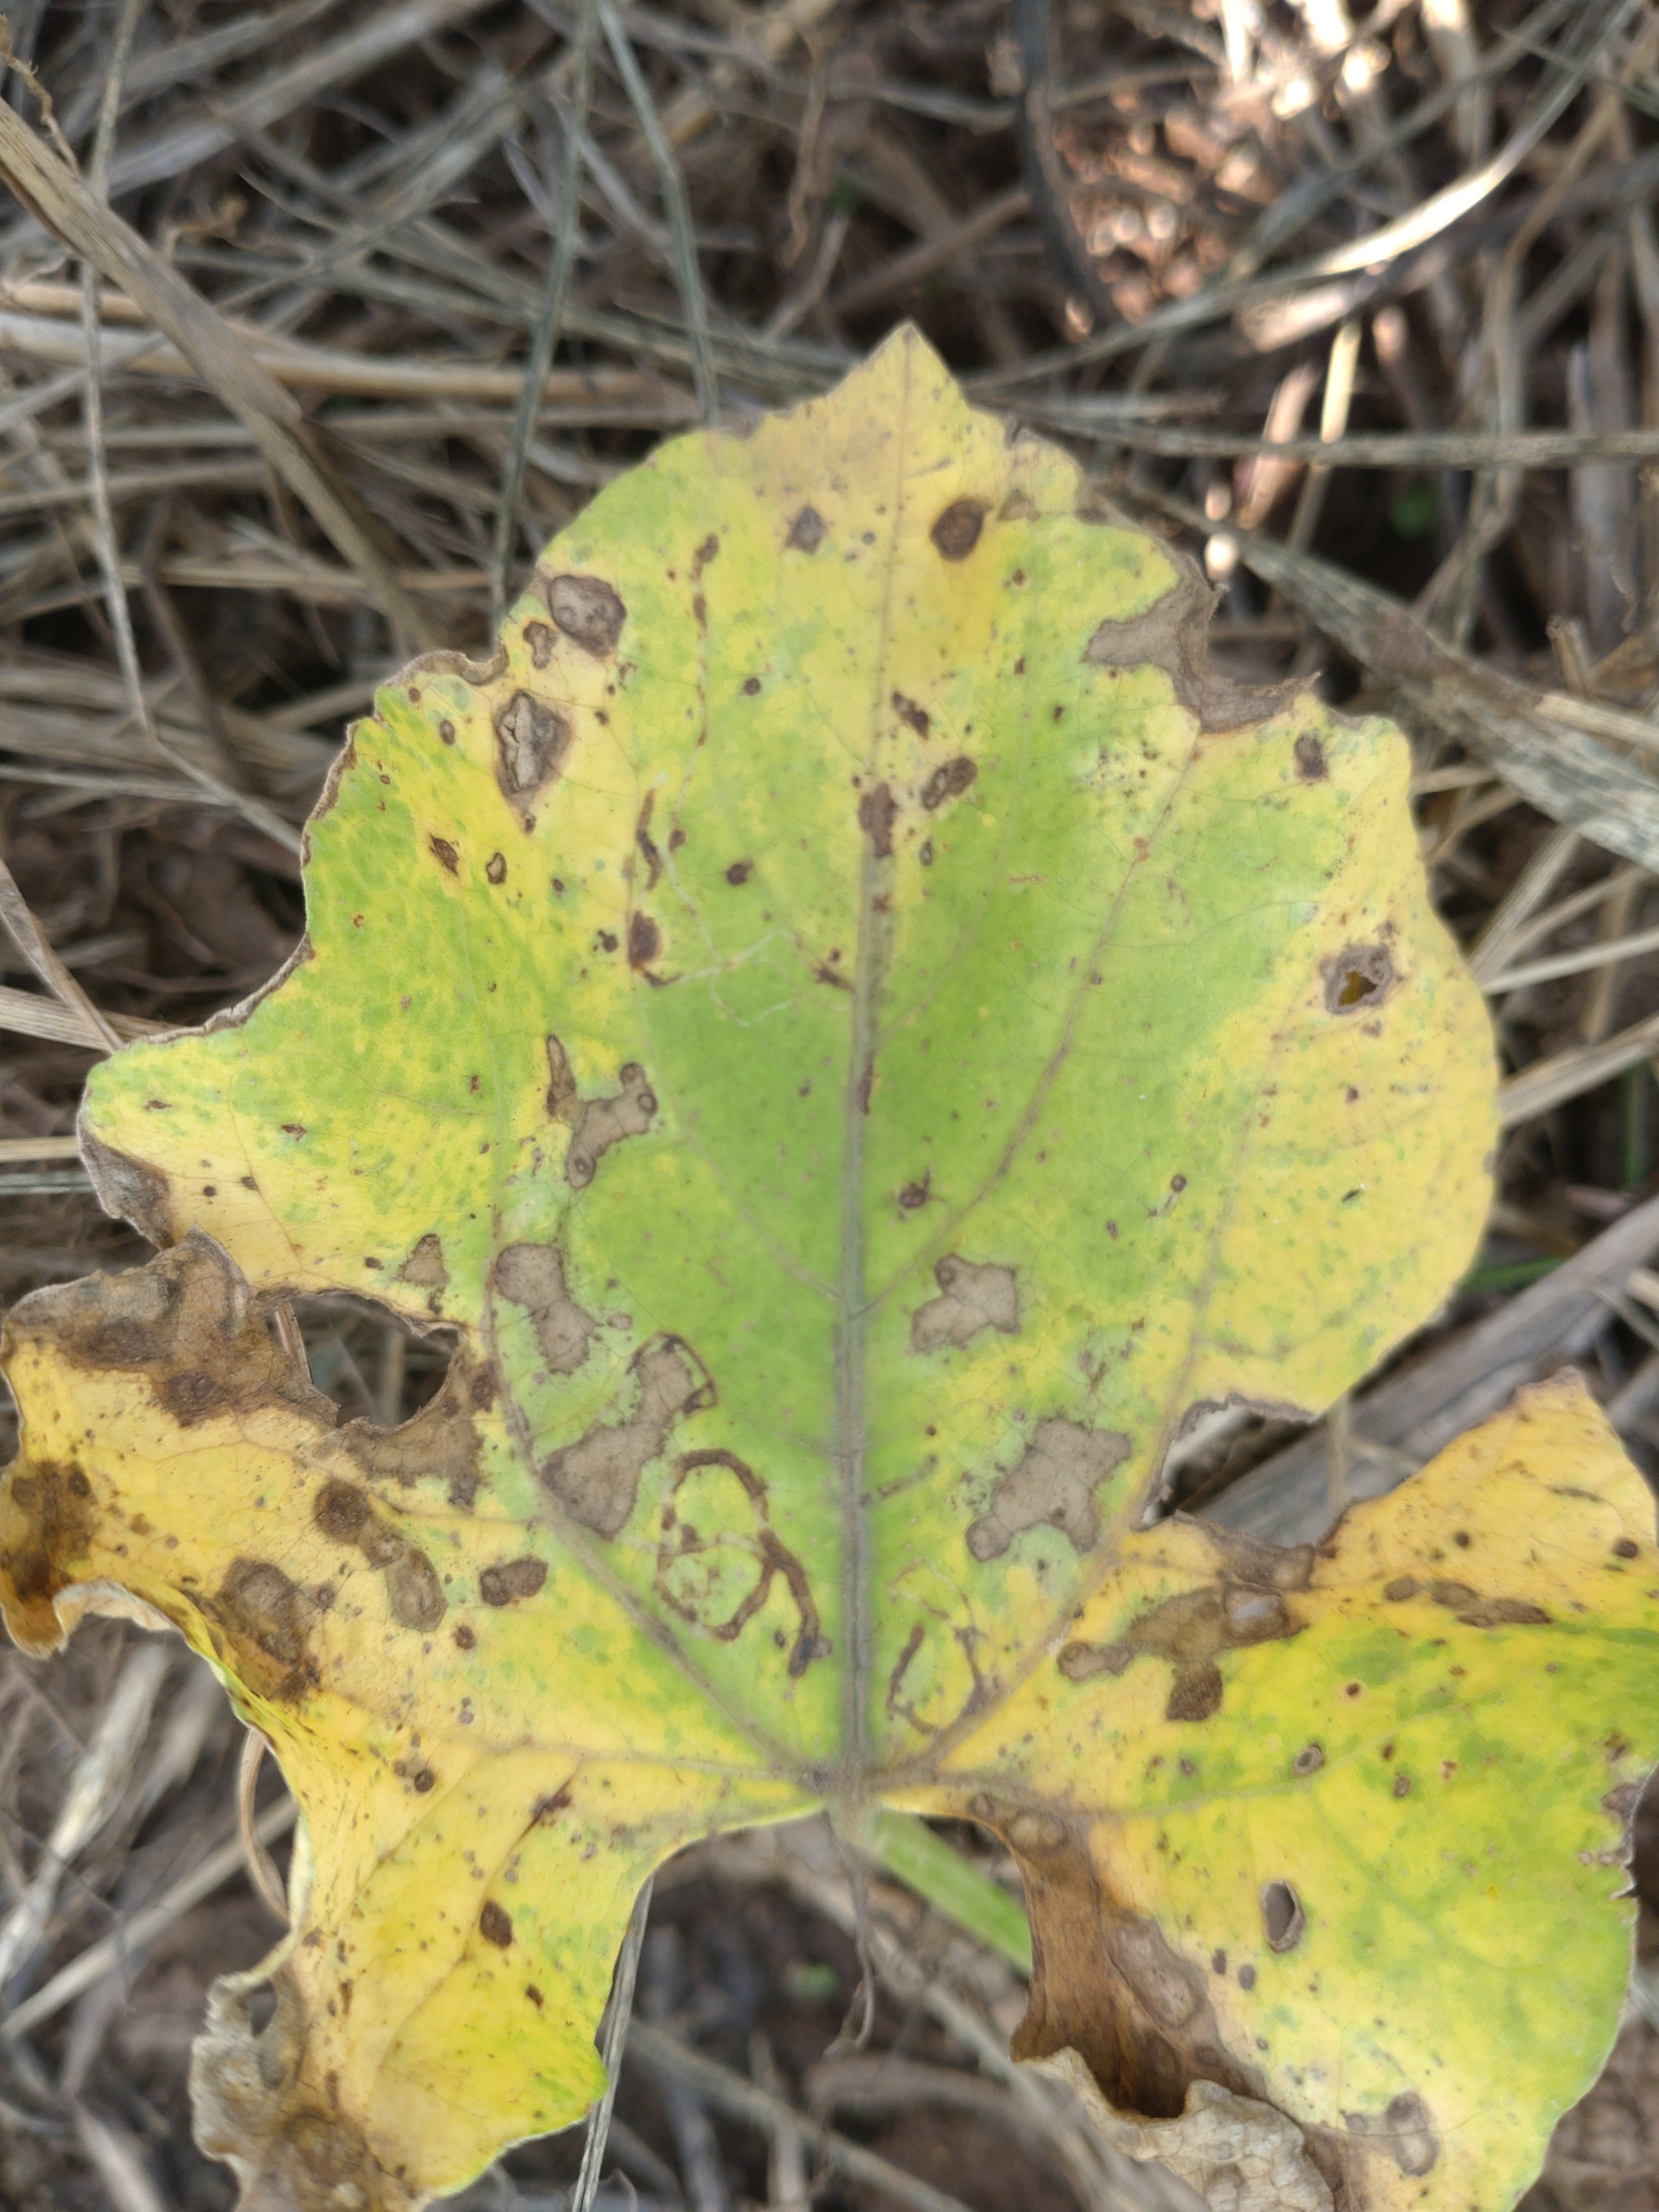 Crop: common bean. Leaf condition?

anthracnose
